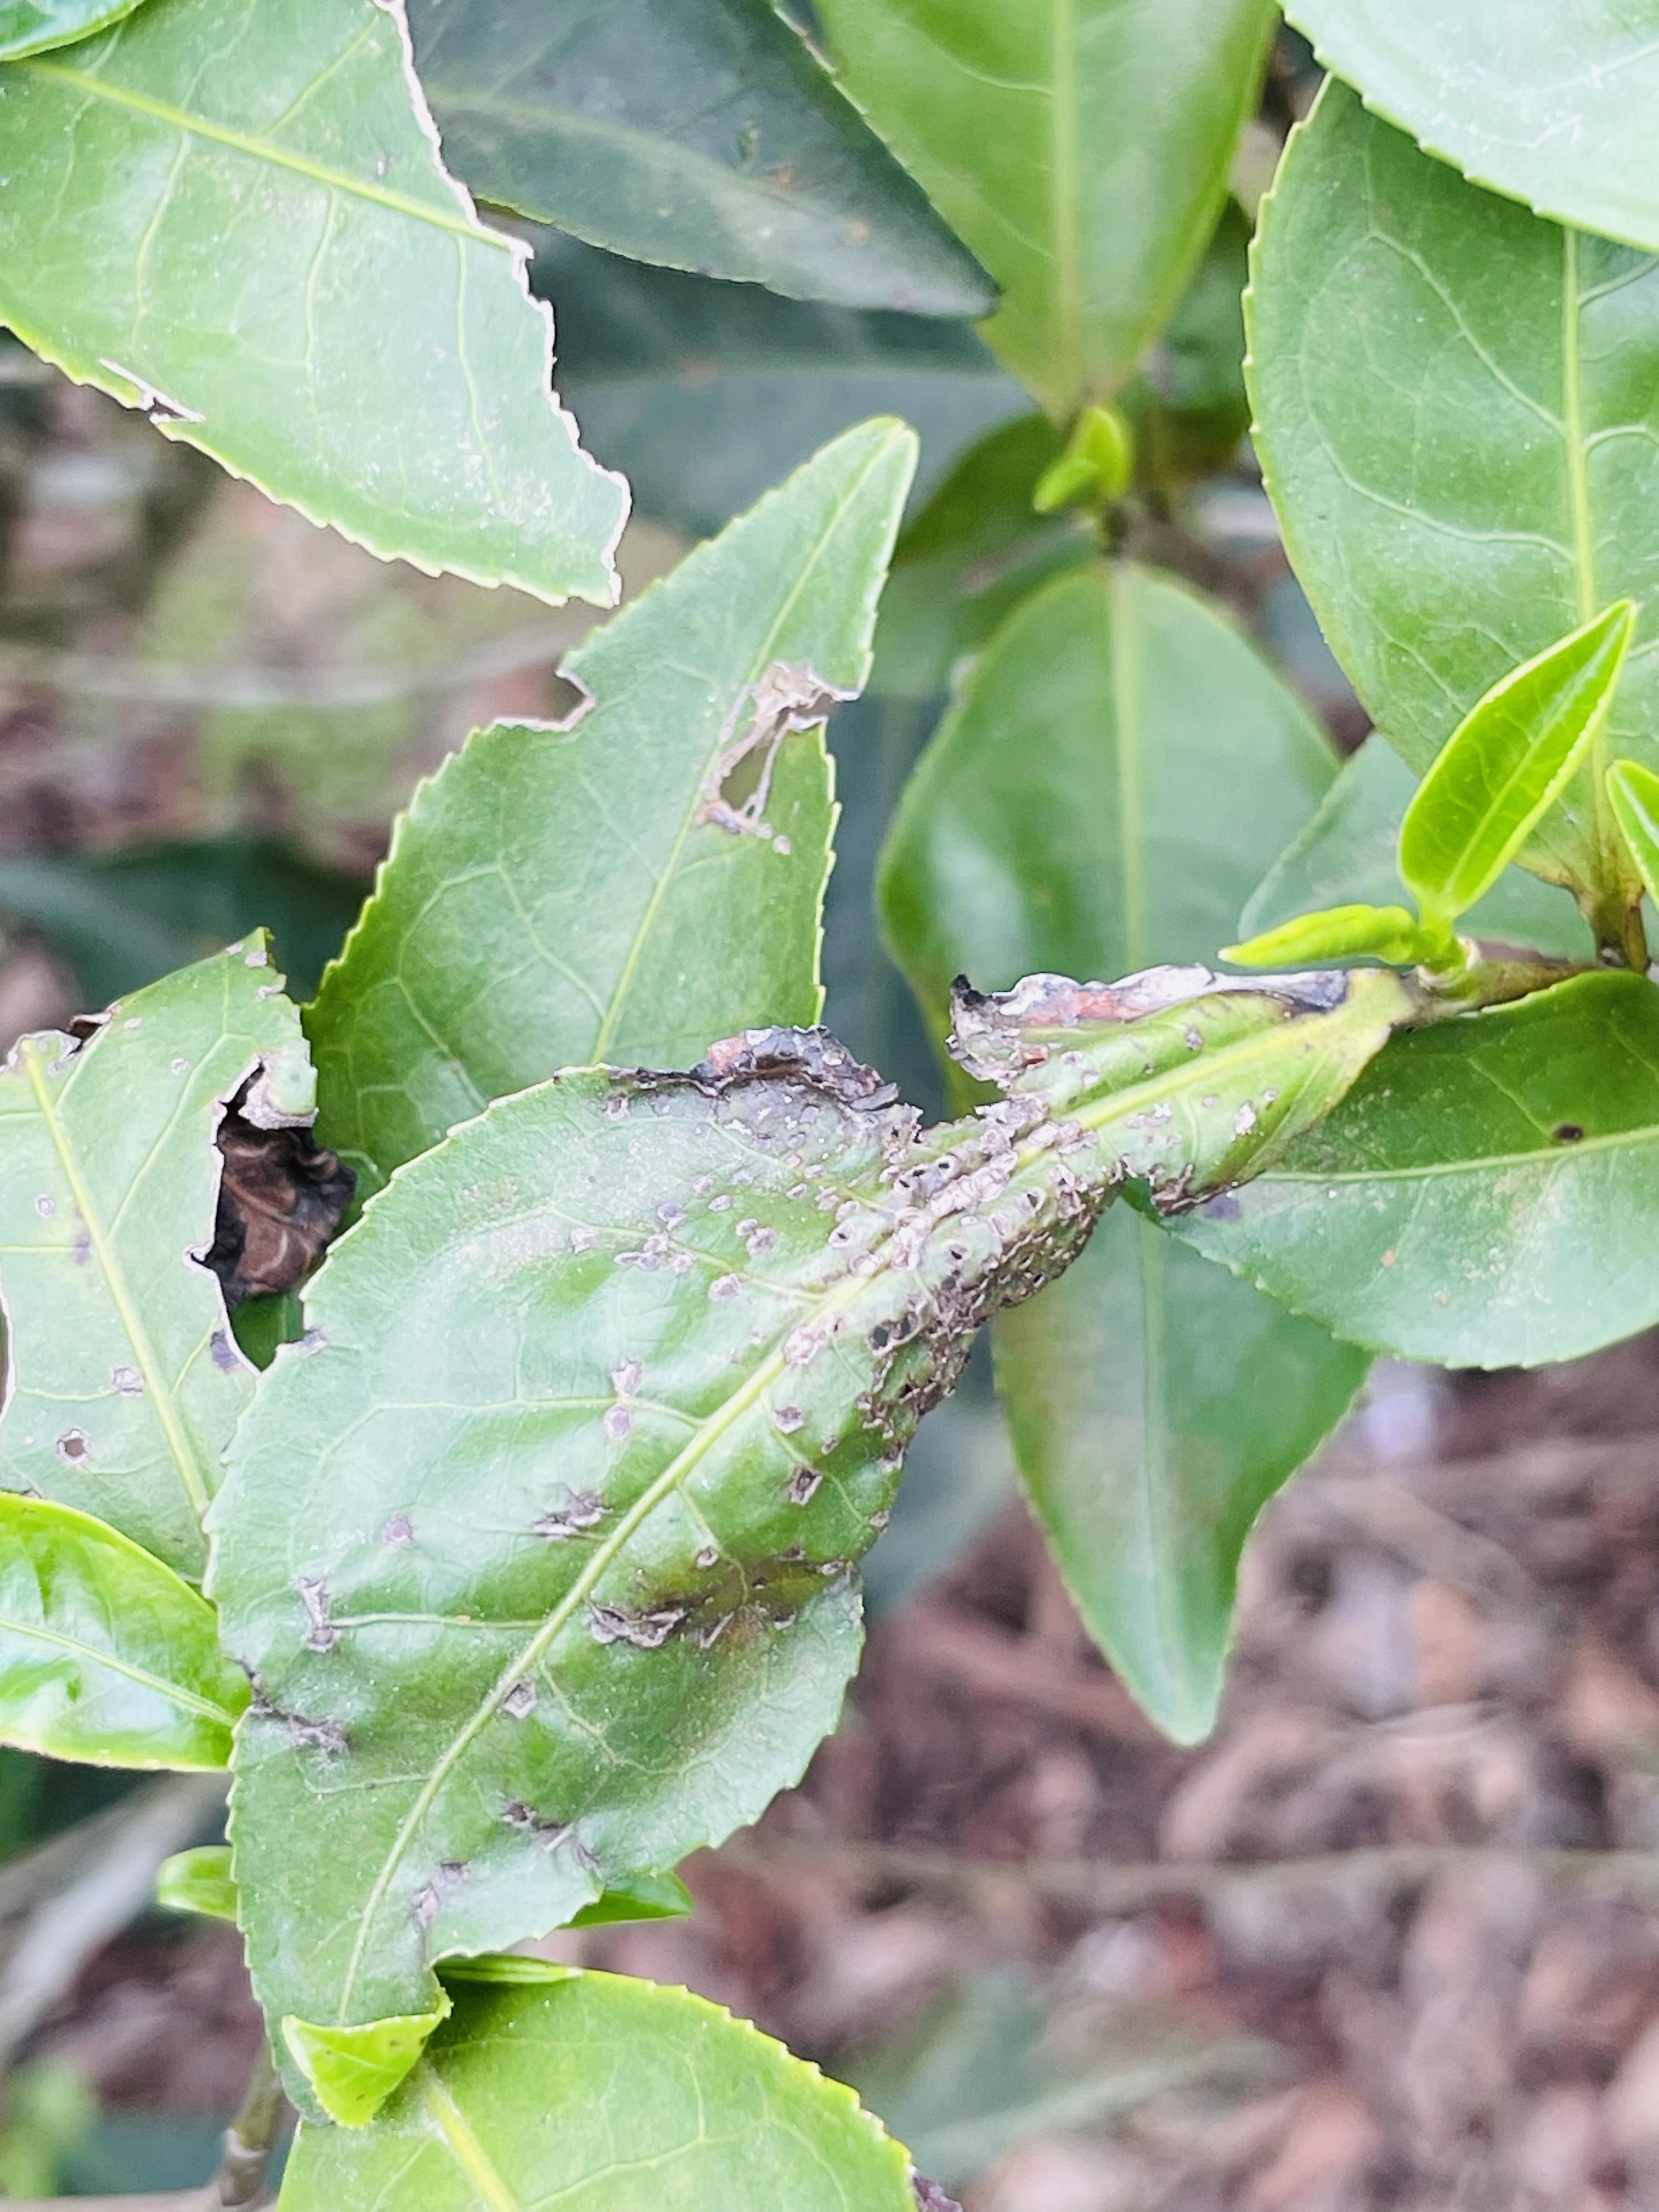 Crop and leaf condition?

tea, helopeltis
